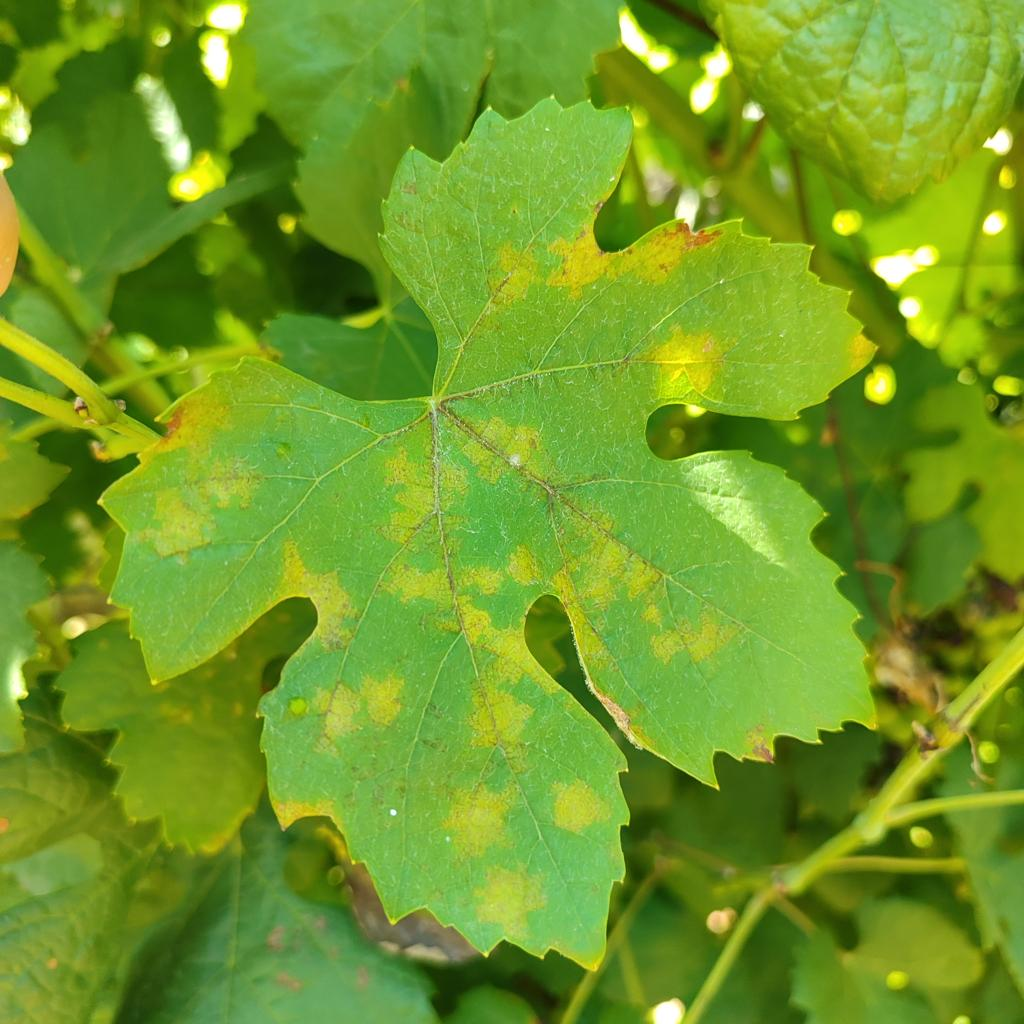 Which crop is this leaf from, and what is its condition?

grapevine, downy mildew
